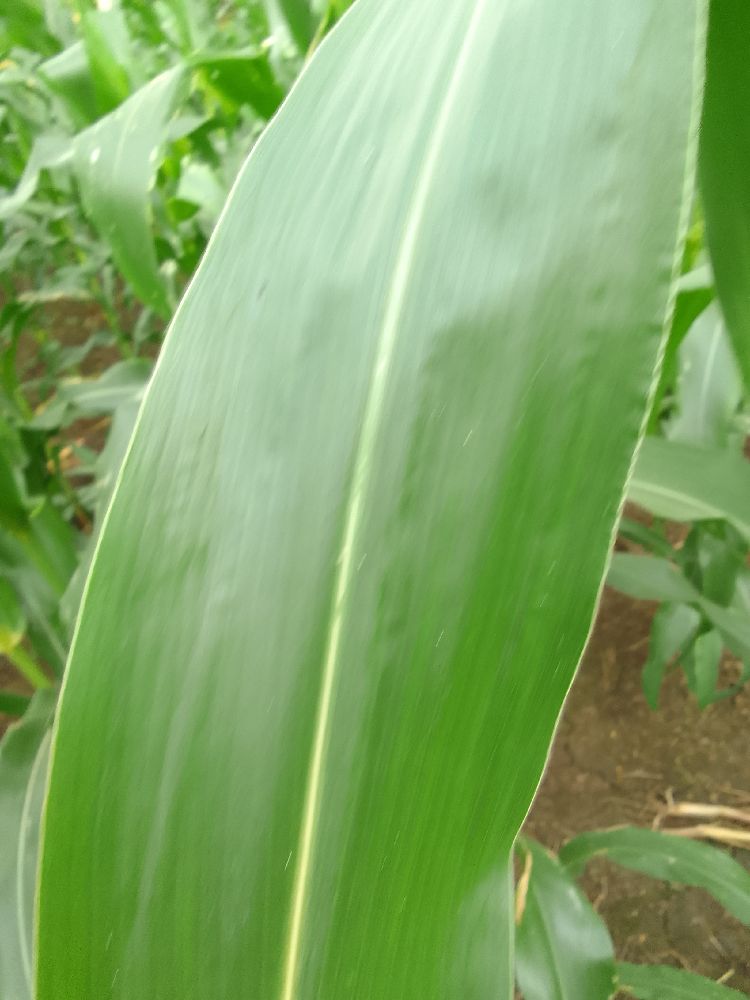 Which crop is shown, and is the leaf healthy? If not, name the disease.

maize, healthy
